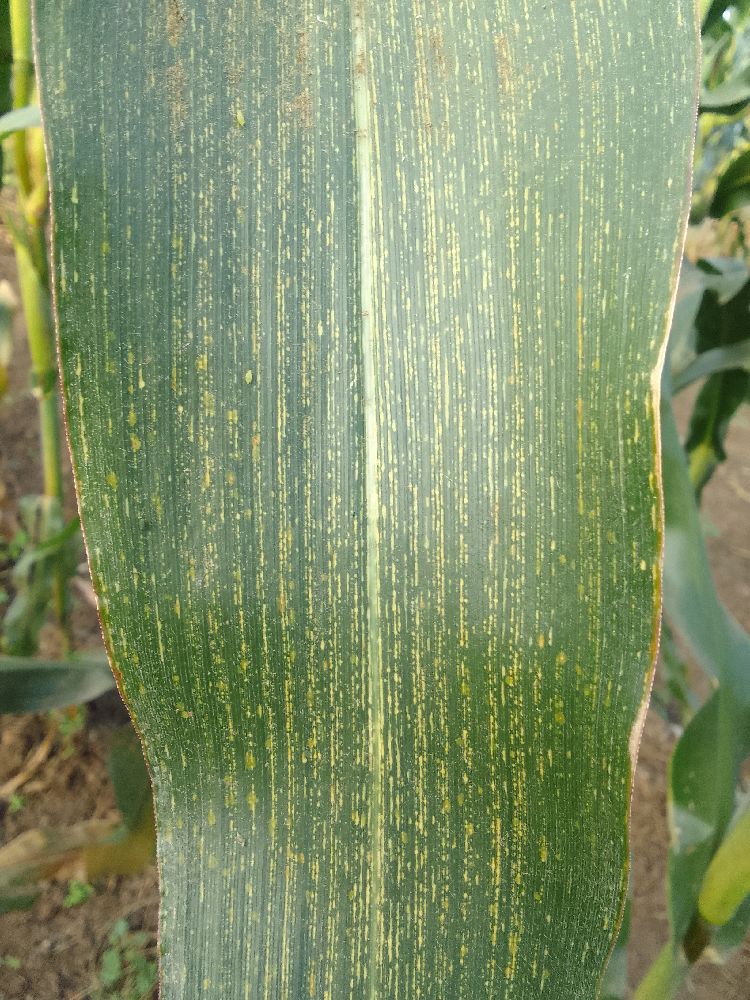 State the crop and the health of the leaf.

maize, maize streak virus
